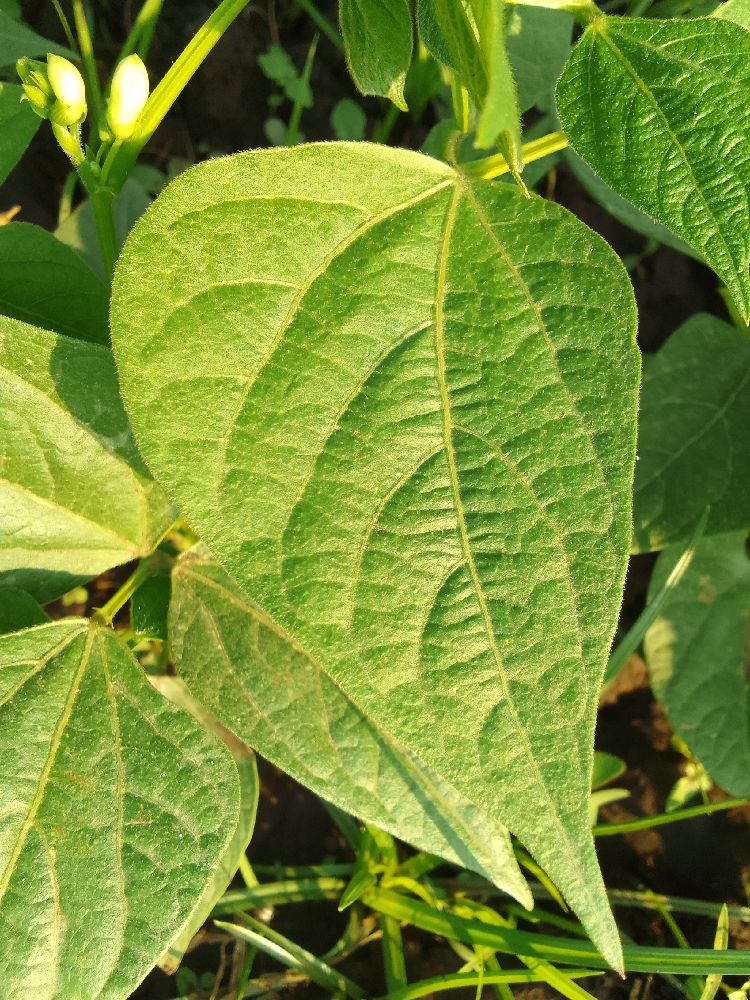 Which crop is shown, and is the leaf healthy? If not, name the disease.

common bean, healthy
